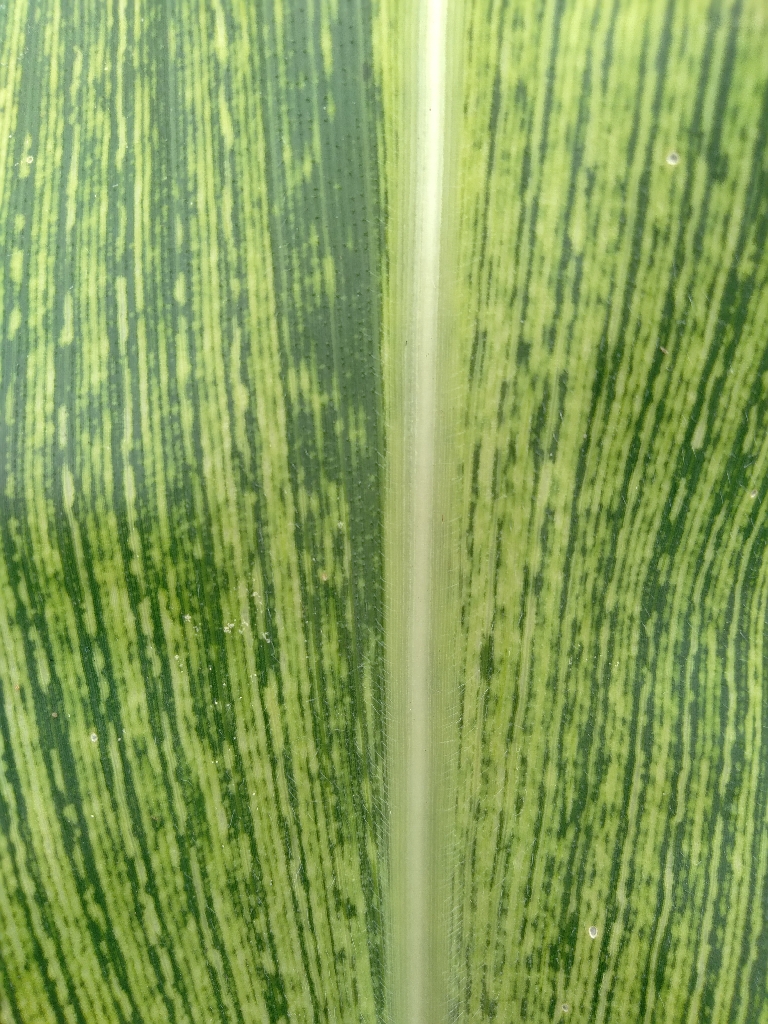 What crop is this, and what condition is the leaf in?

maize, maize streak virus
